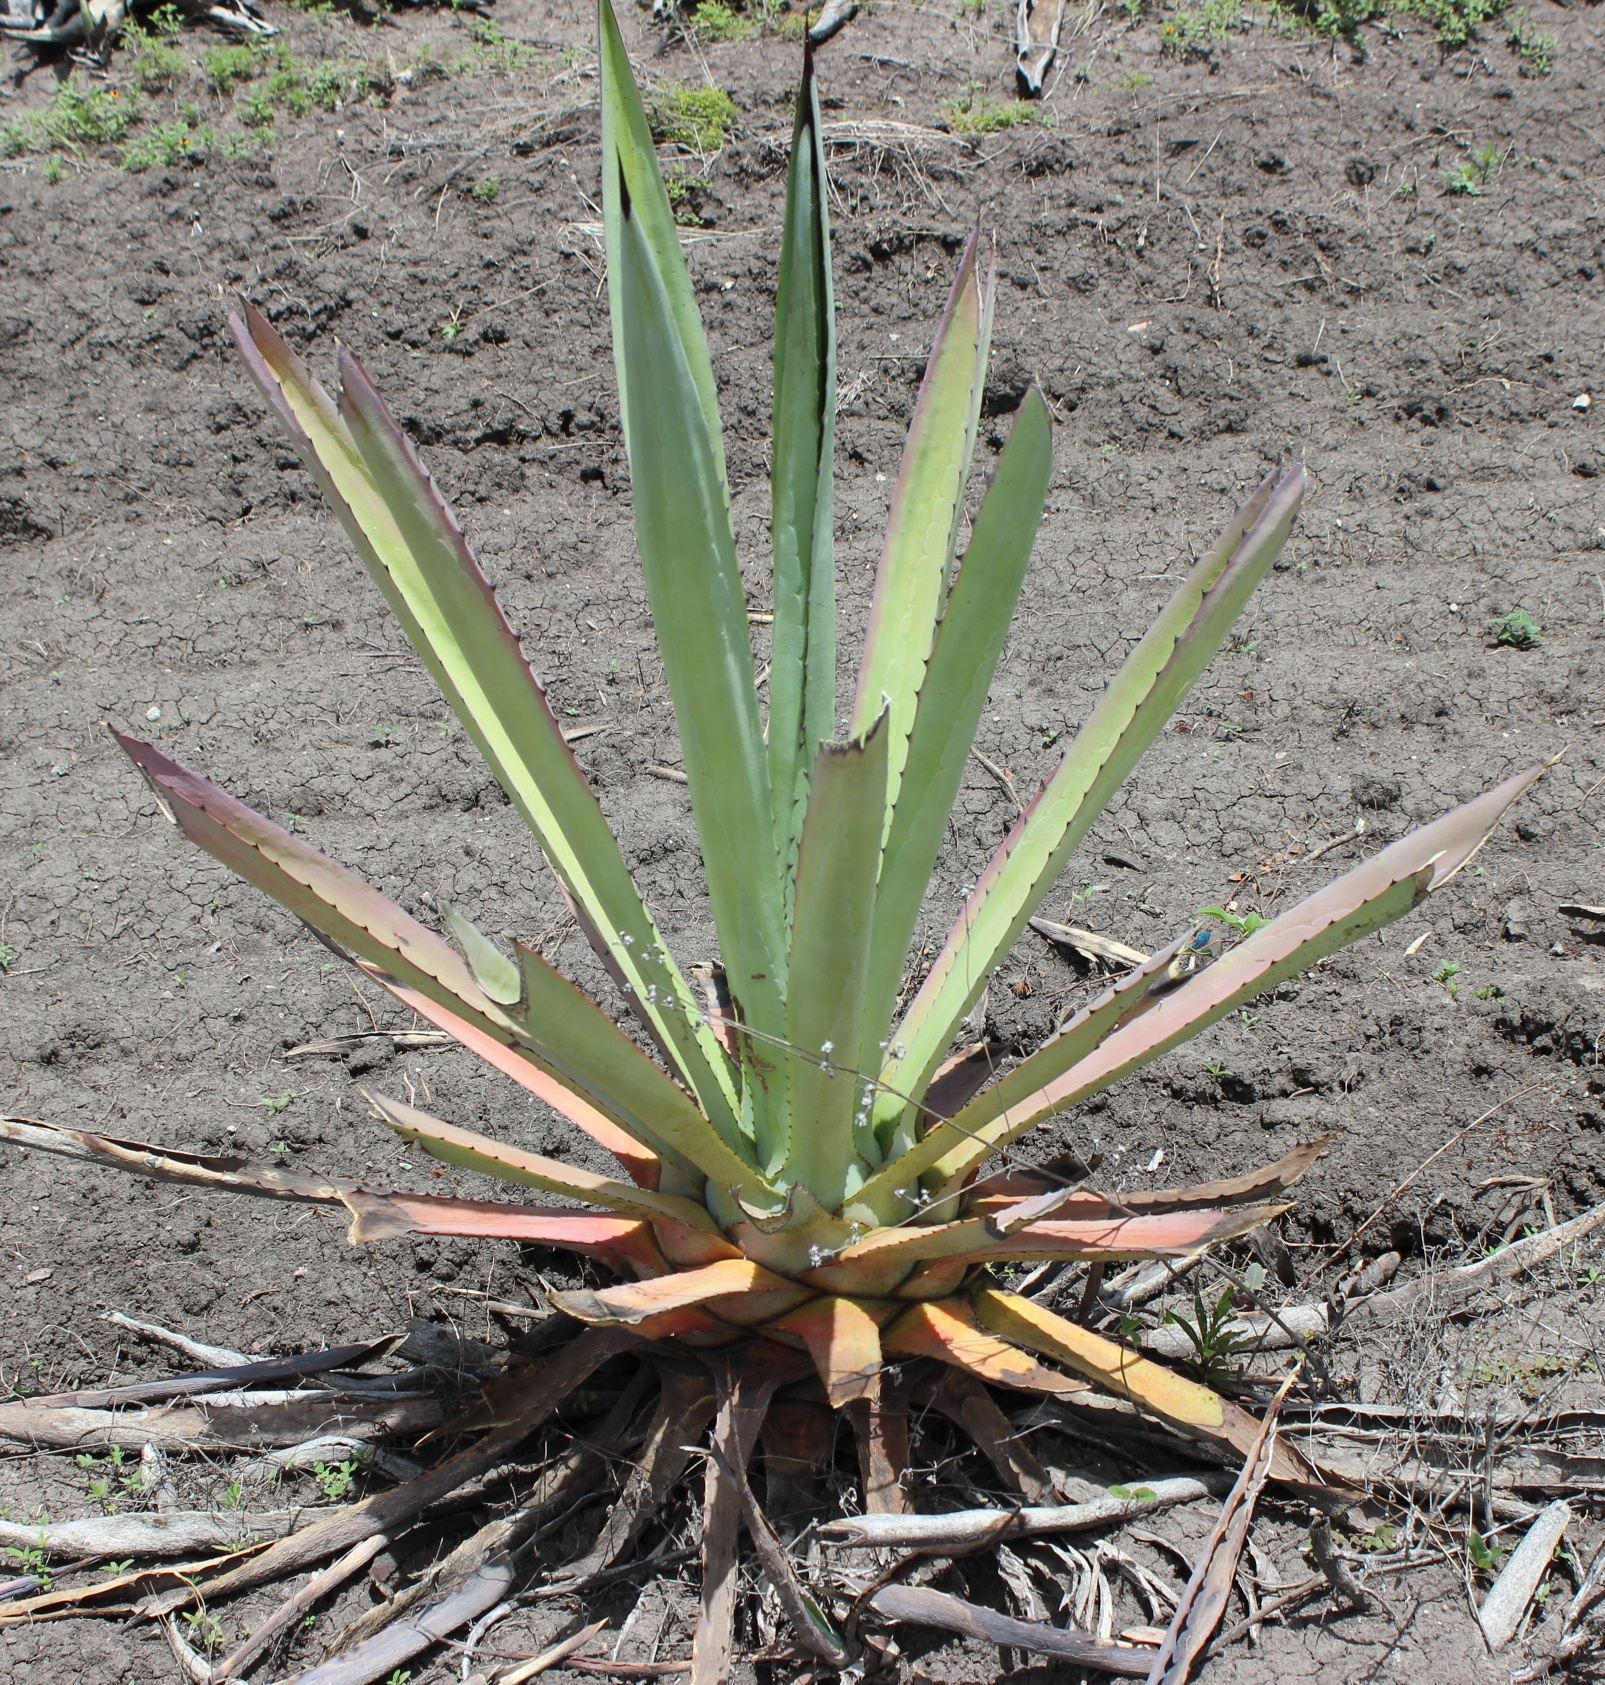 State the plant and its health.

agave, sick
